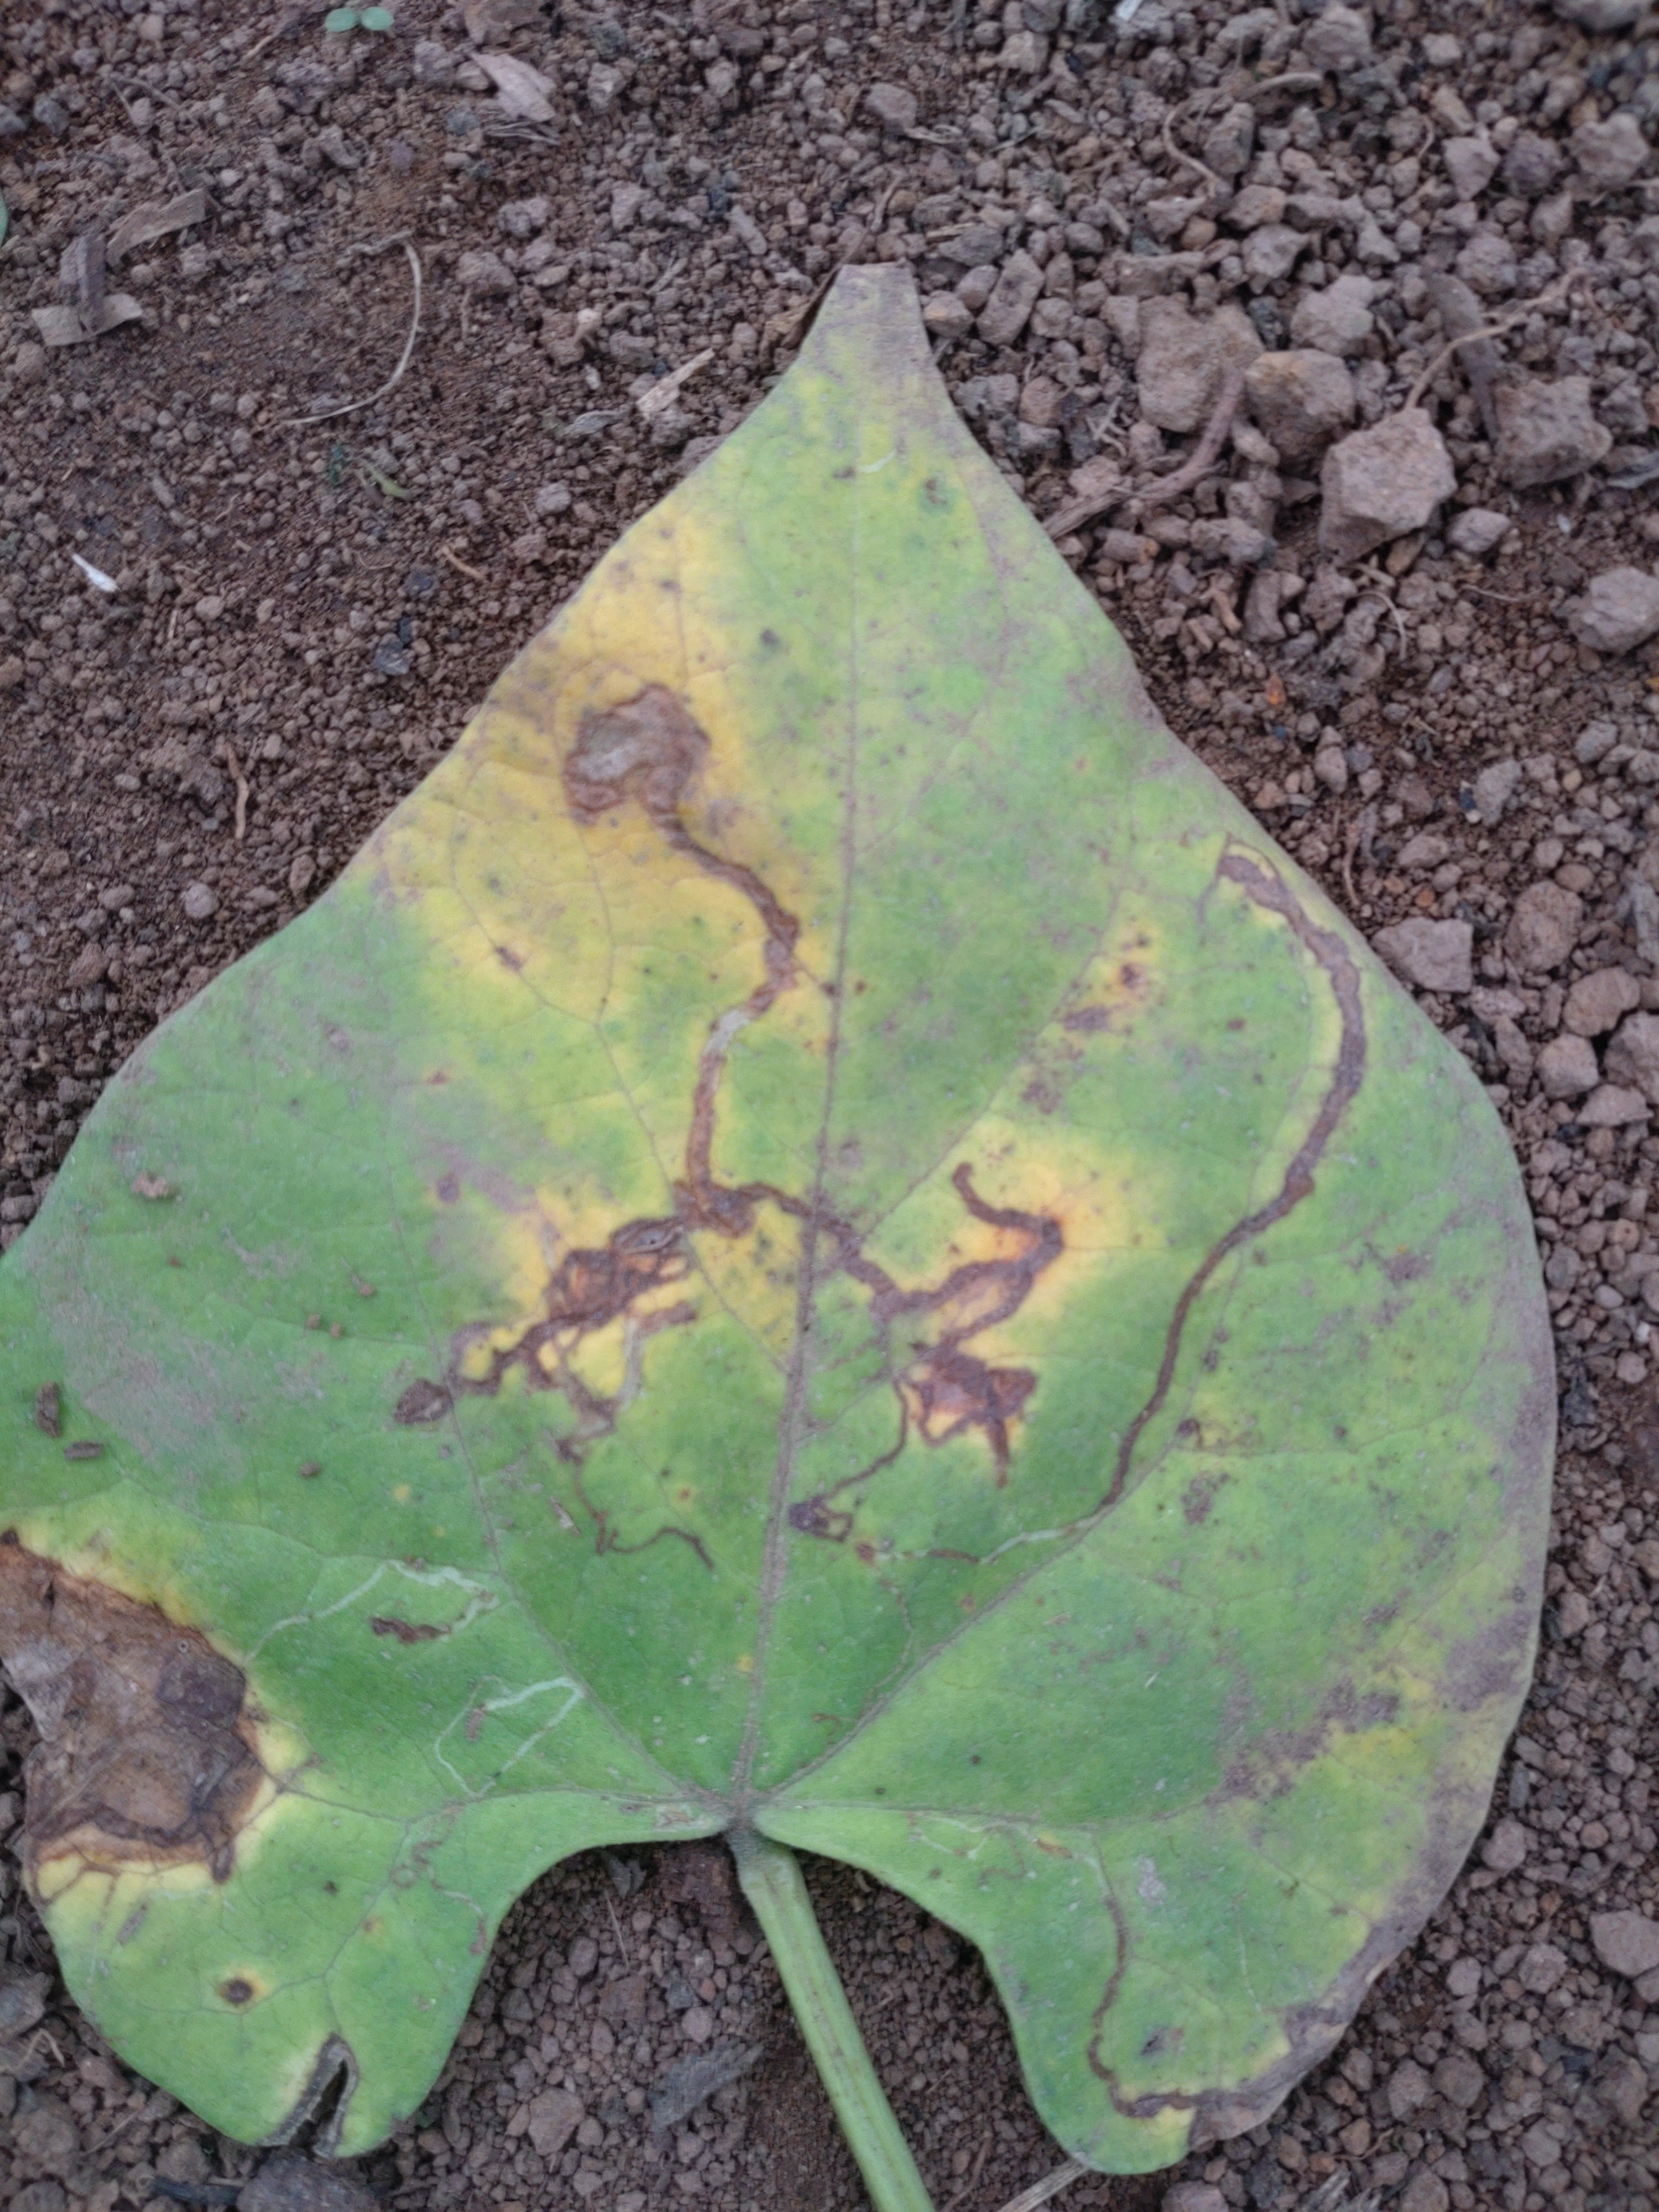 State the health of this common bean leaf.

rust
